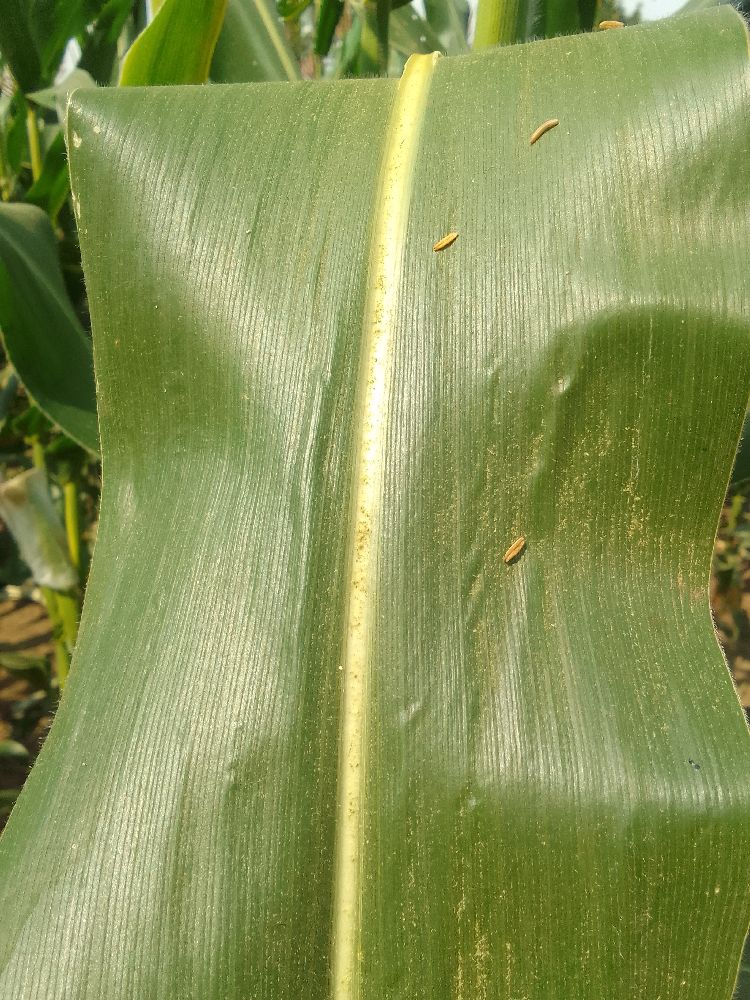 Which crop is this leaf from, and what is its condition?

maize, healthy
